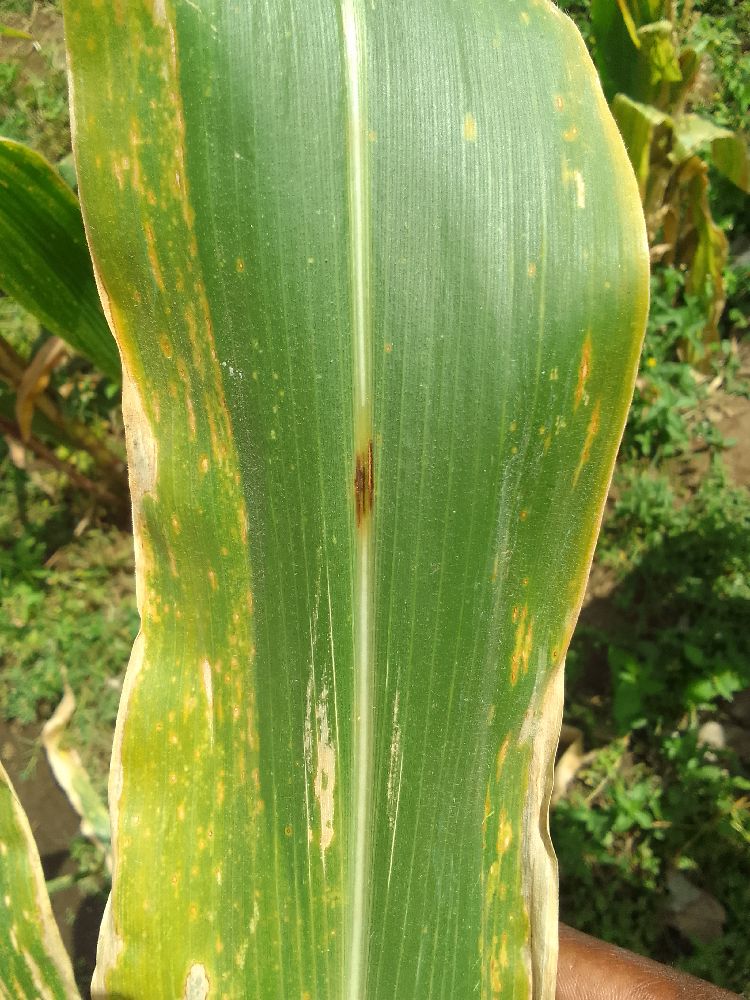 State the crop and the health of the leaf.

maize, maize lethal necrosis
